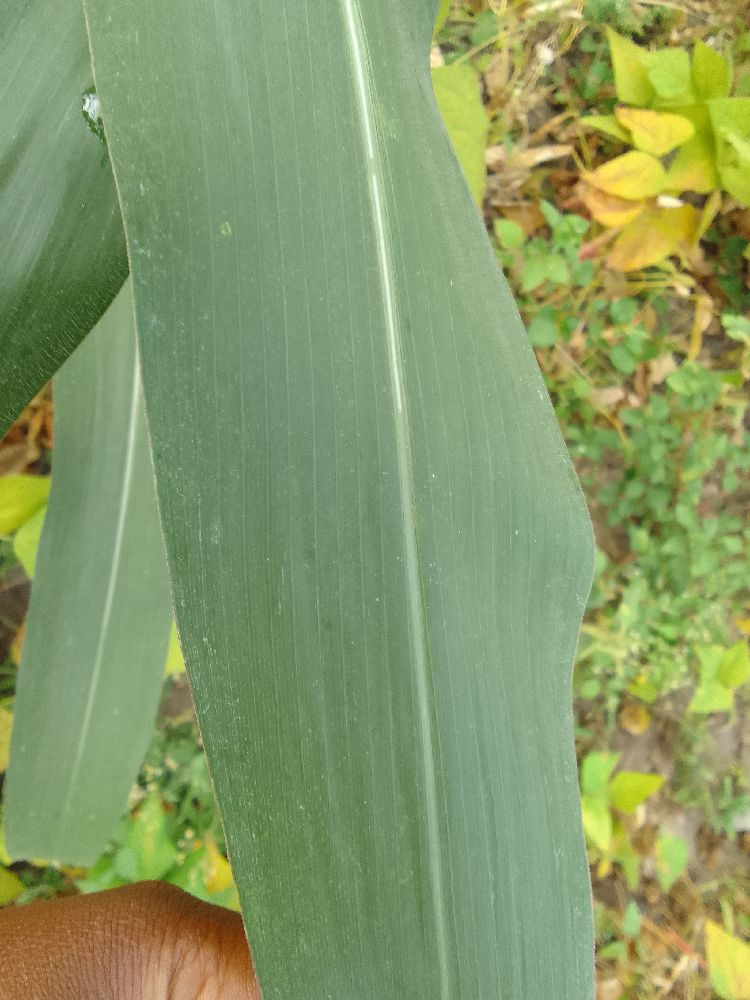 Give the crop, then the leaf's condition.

maize, healthy
